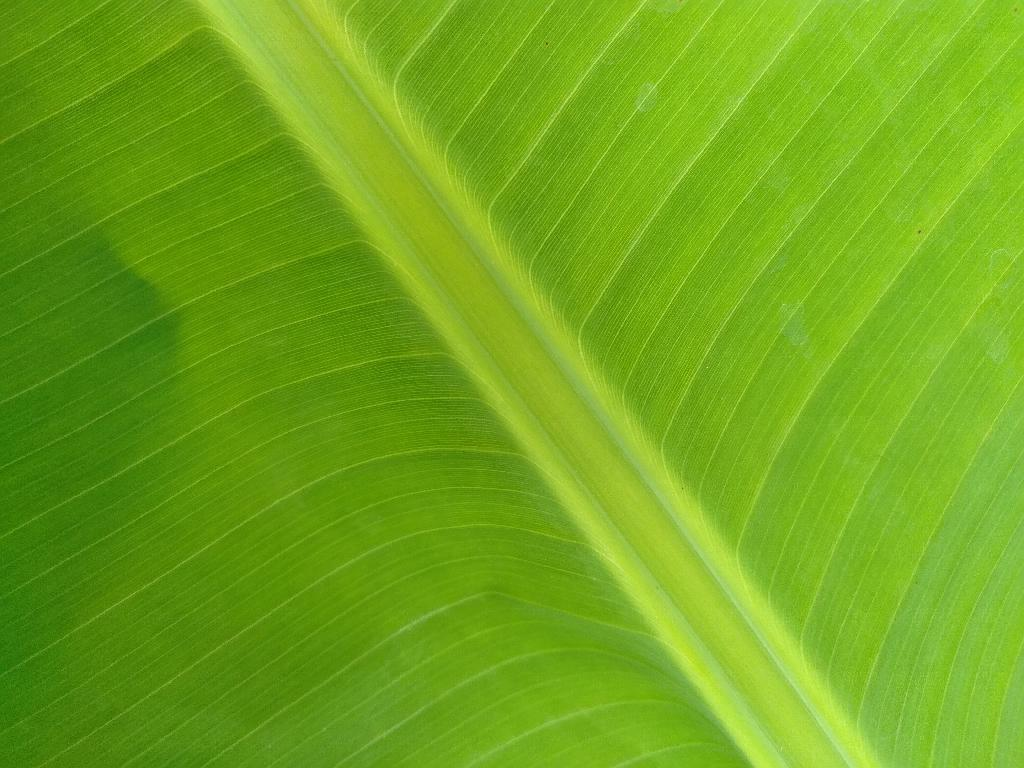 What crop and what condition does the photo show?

banana, healthy
